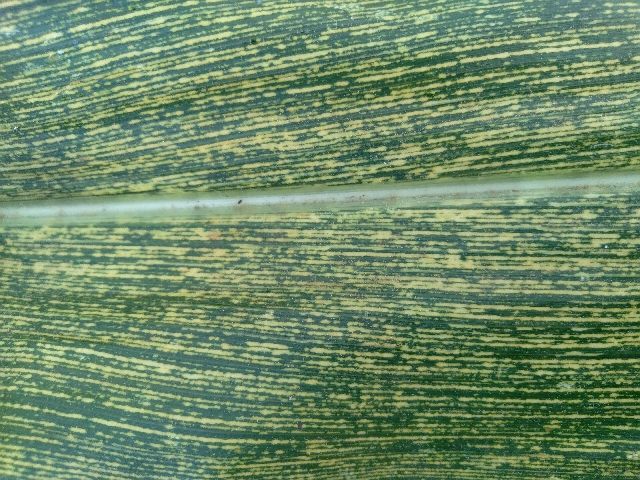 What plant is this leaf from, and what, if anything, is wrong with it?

maize, maize streak virus
